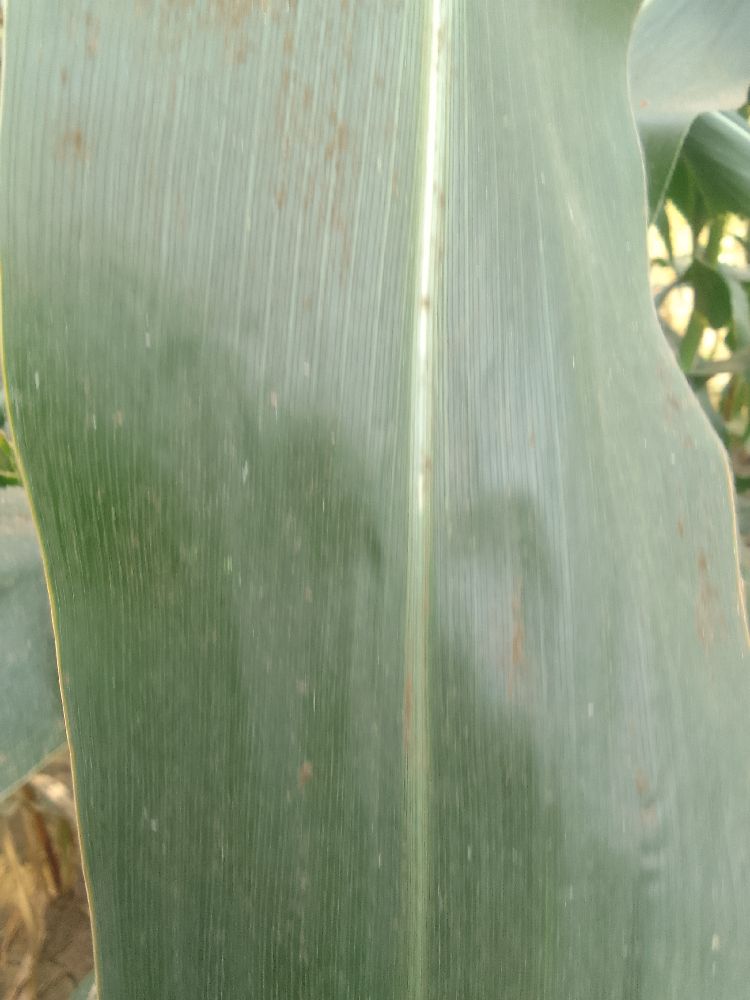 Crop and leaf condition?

maize, healthy
